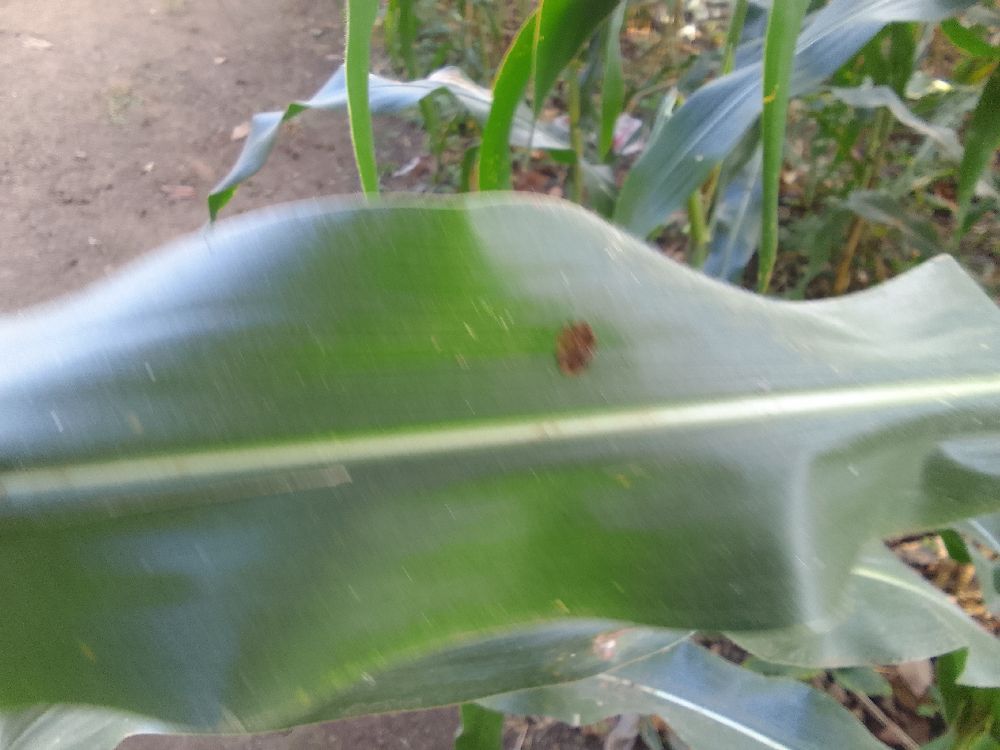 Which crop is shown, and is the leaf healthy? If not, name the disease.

maize, healthy
